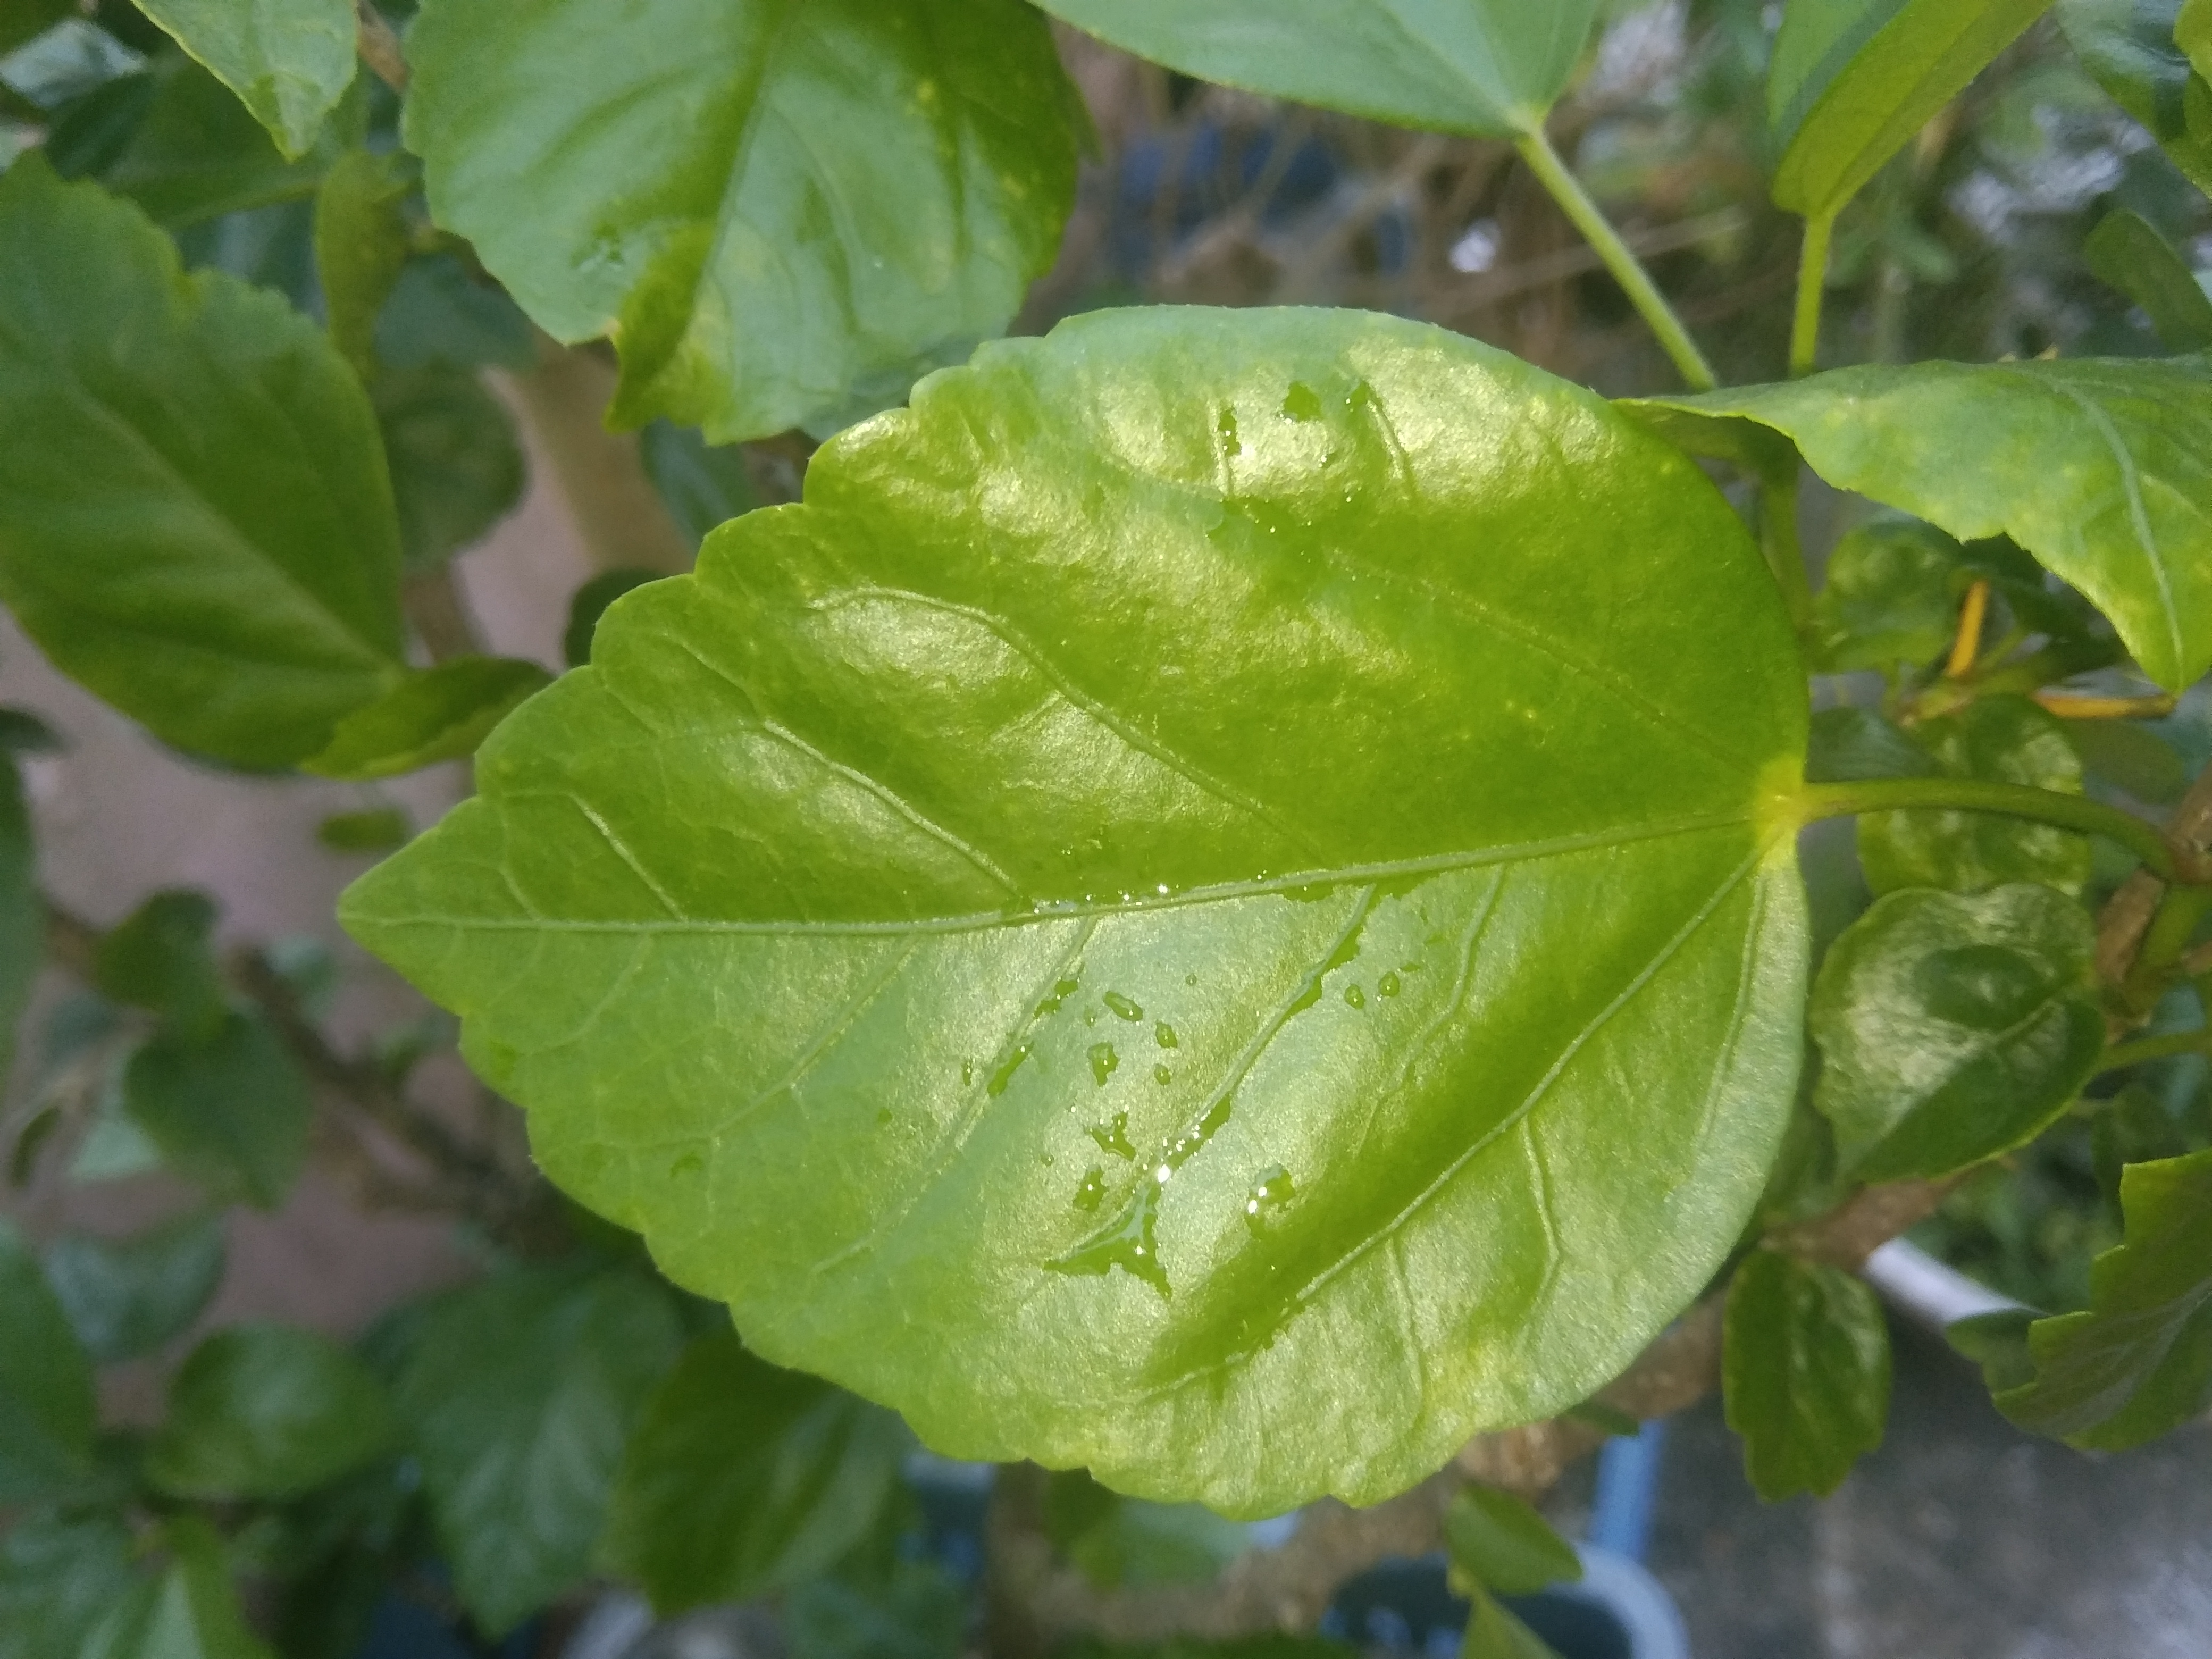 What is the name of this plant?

hibiscus
